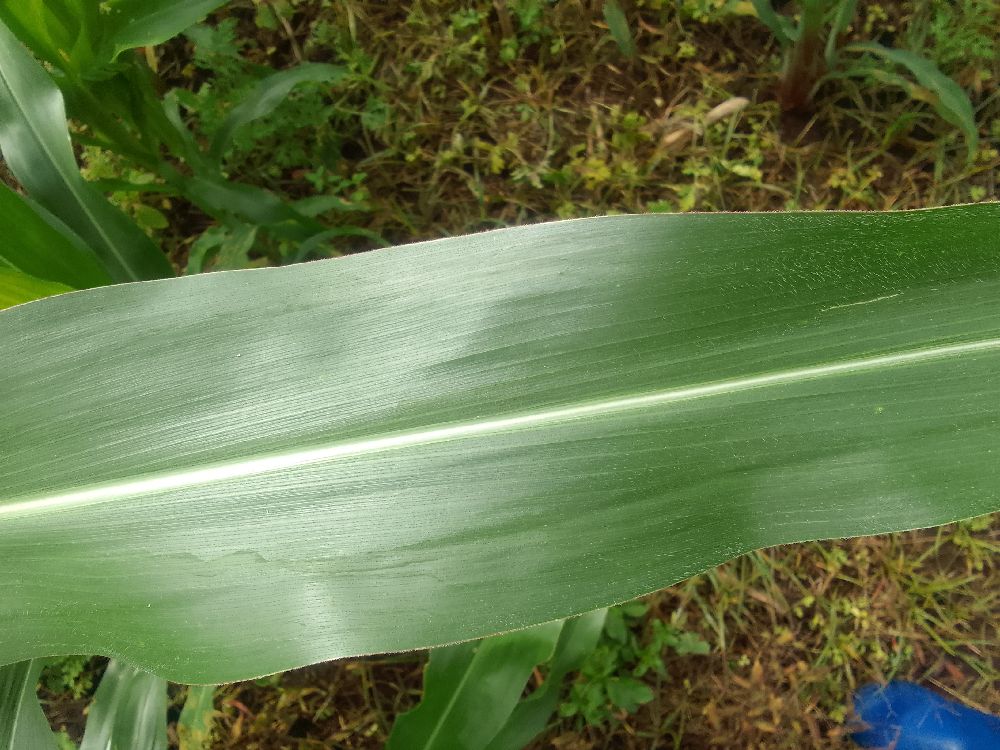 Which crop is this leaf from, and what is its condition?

maize, healthy
